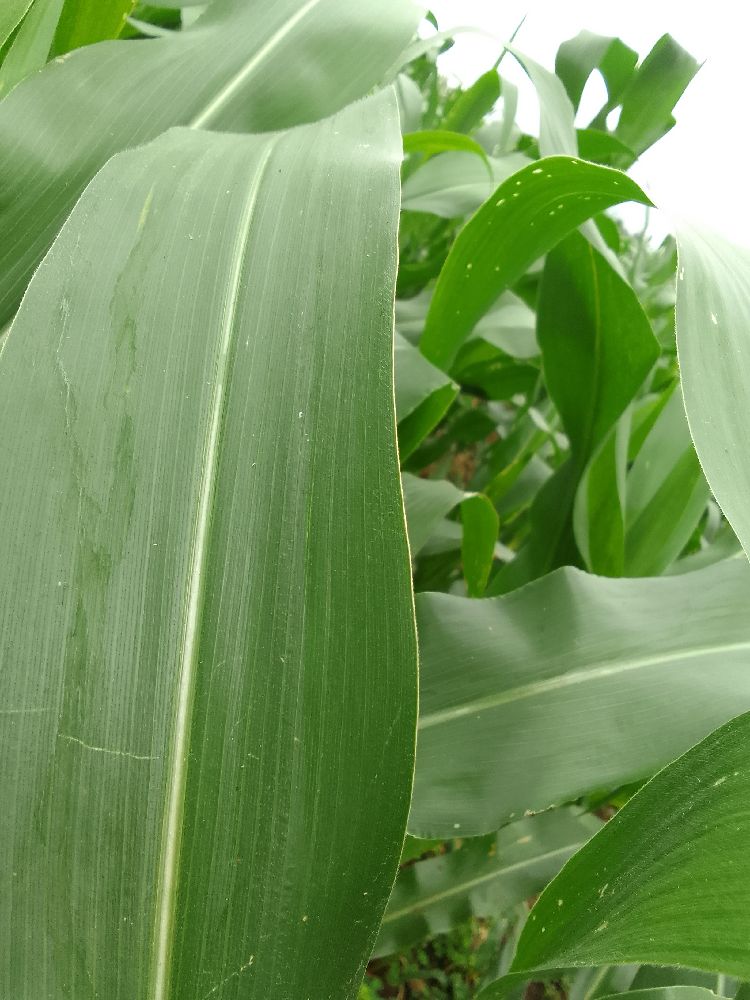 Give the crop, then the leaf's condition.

maize, healthy
